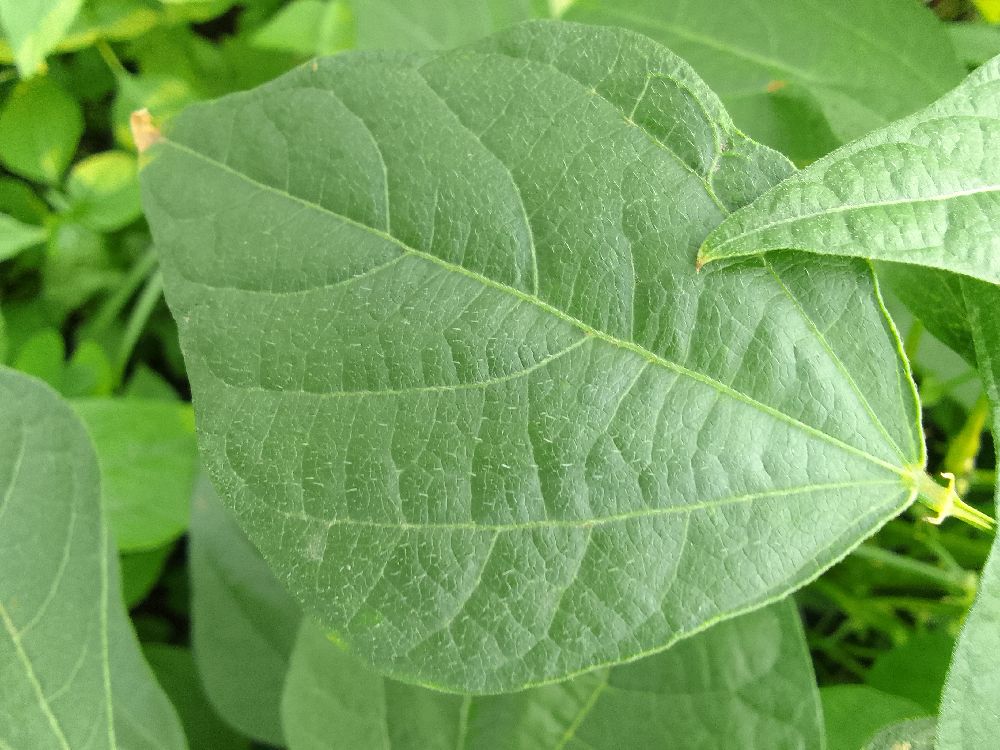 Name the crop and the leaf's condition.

common bean, healthy
